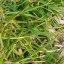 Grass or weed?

grass
